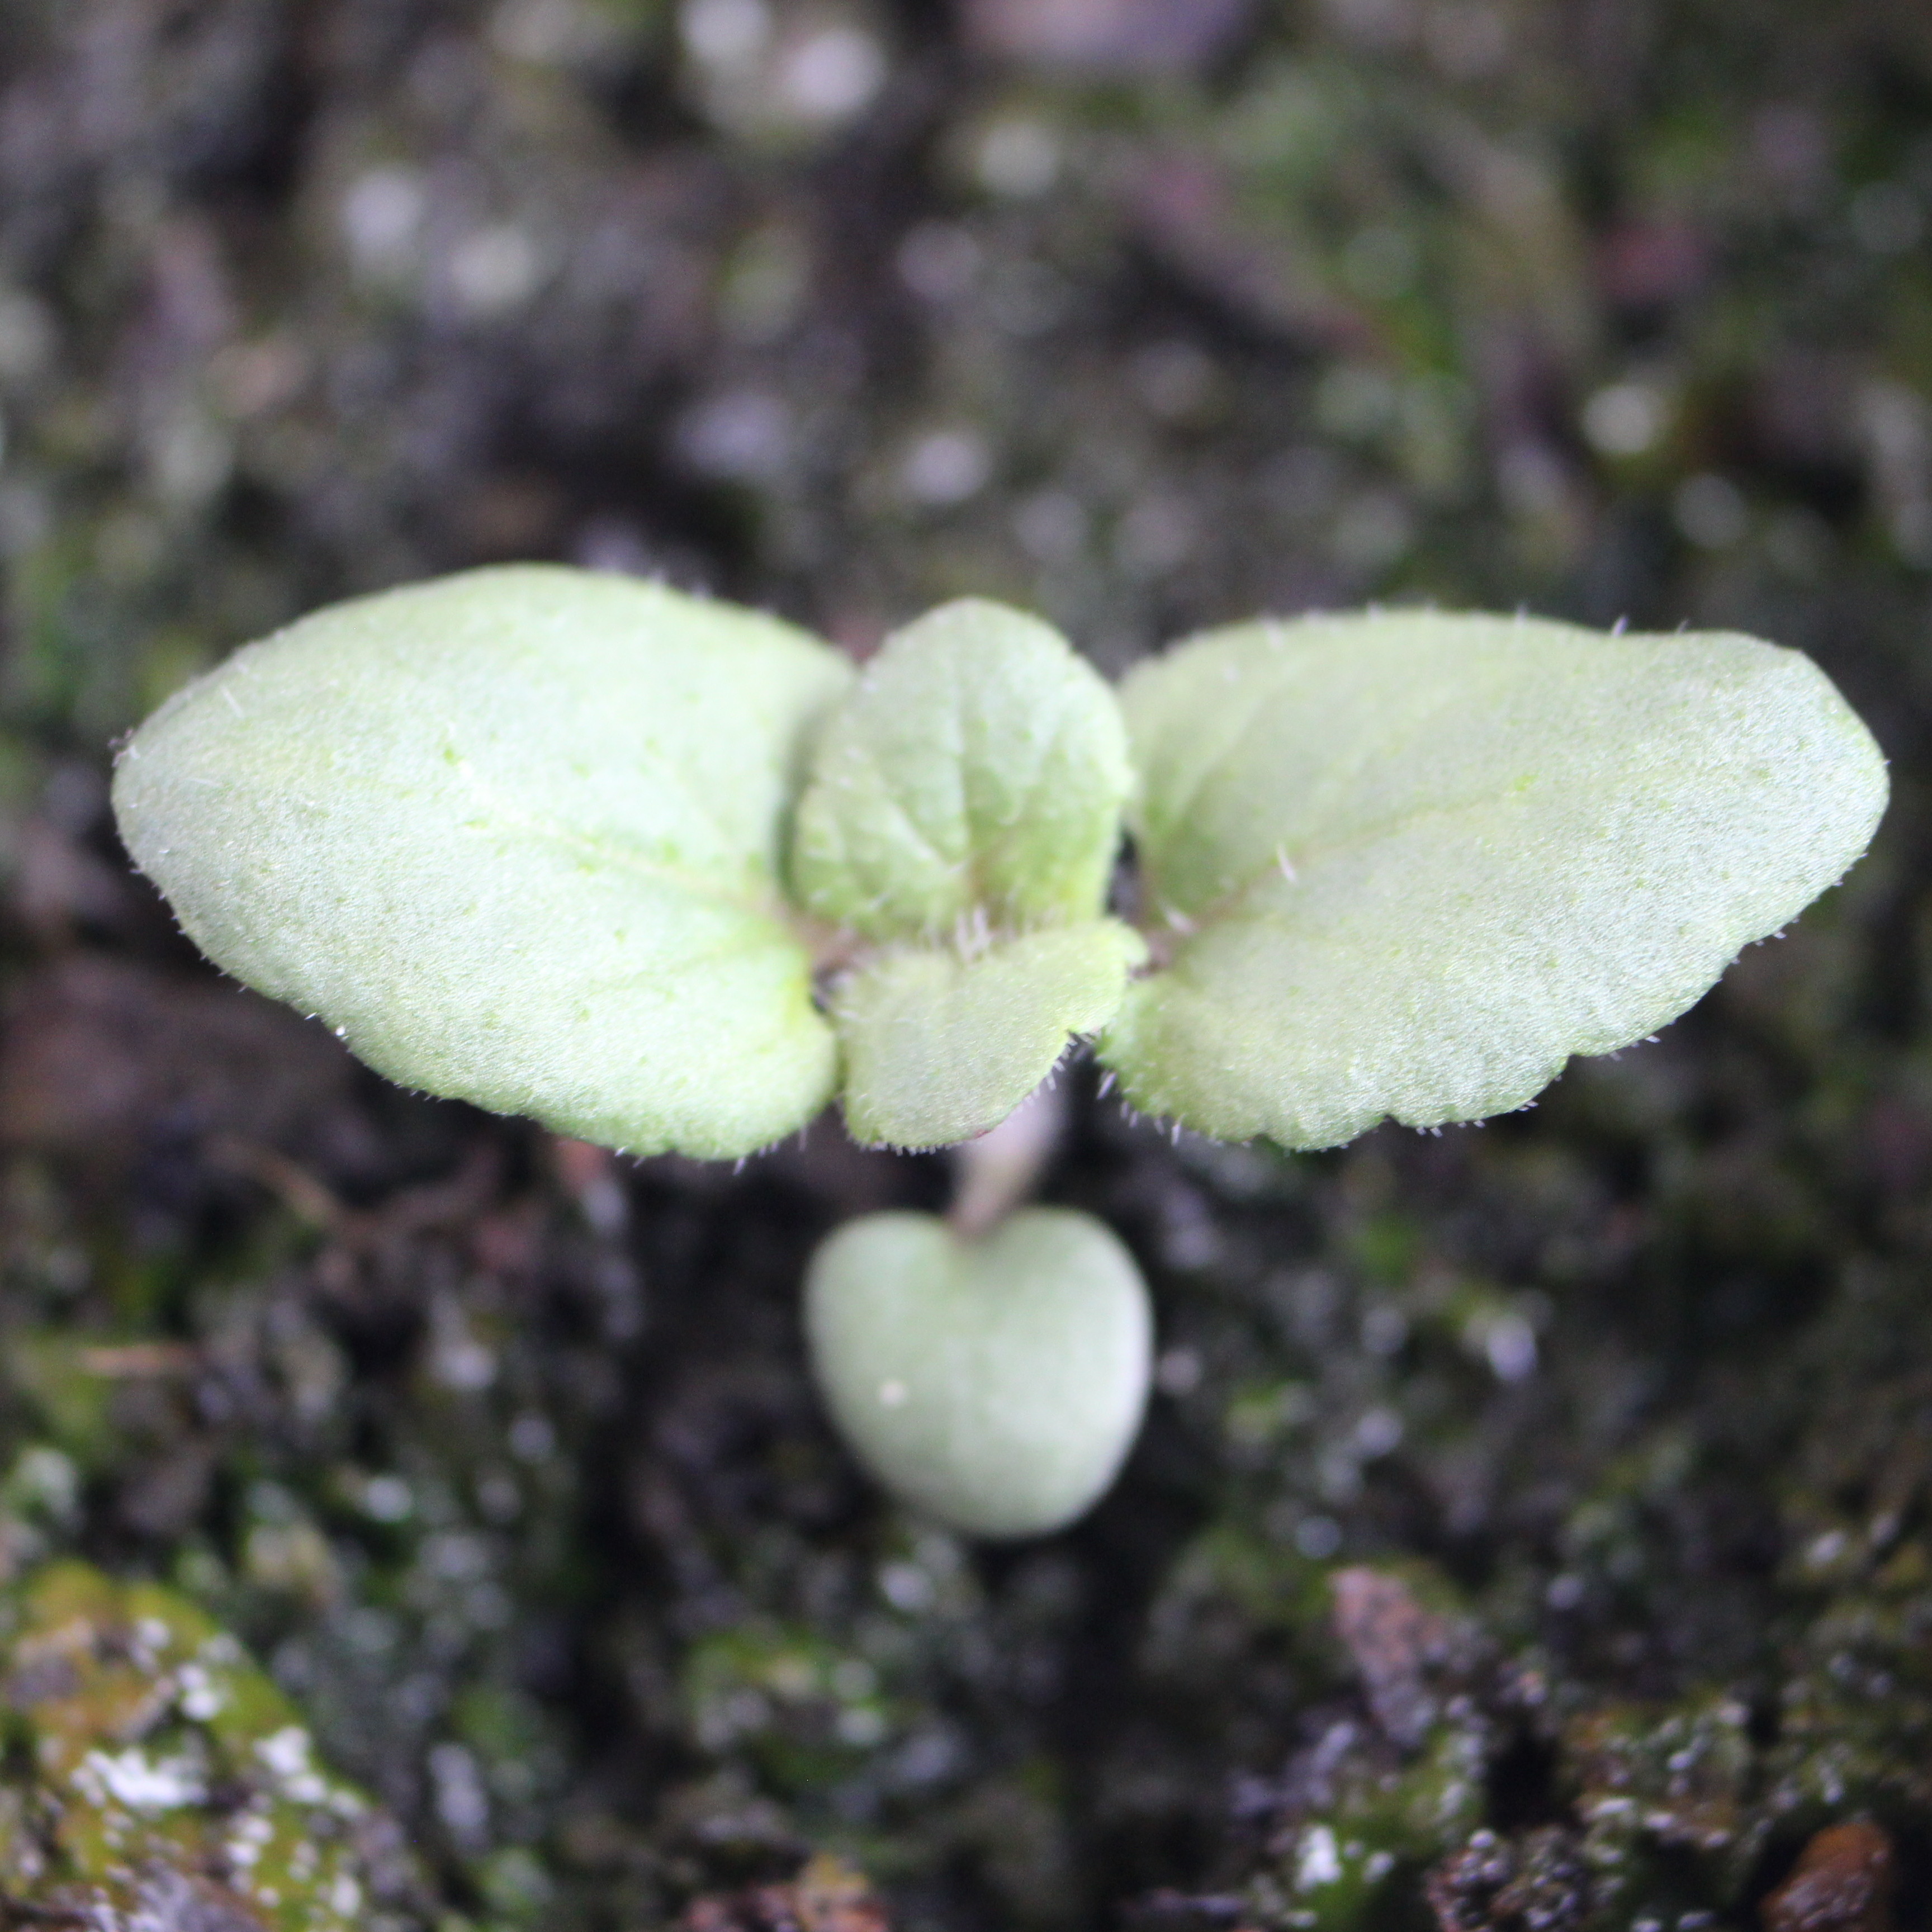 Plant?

Veronica persica
